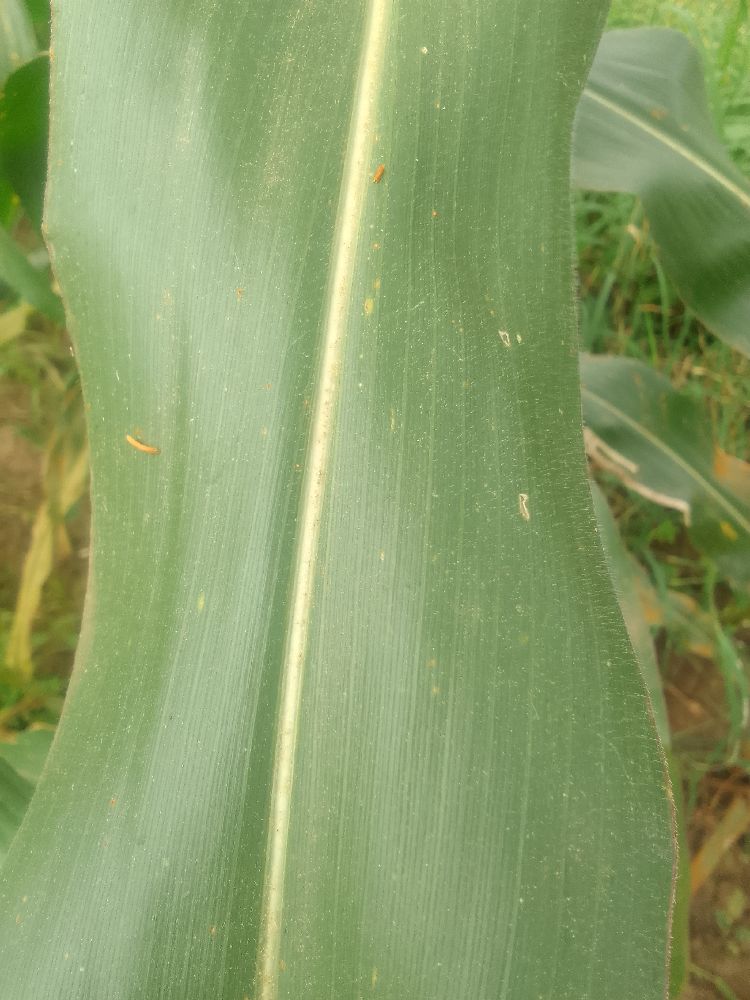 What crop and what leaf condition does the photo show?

maize, healthy
